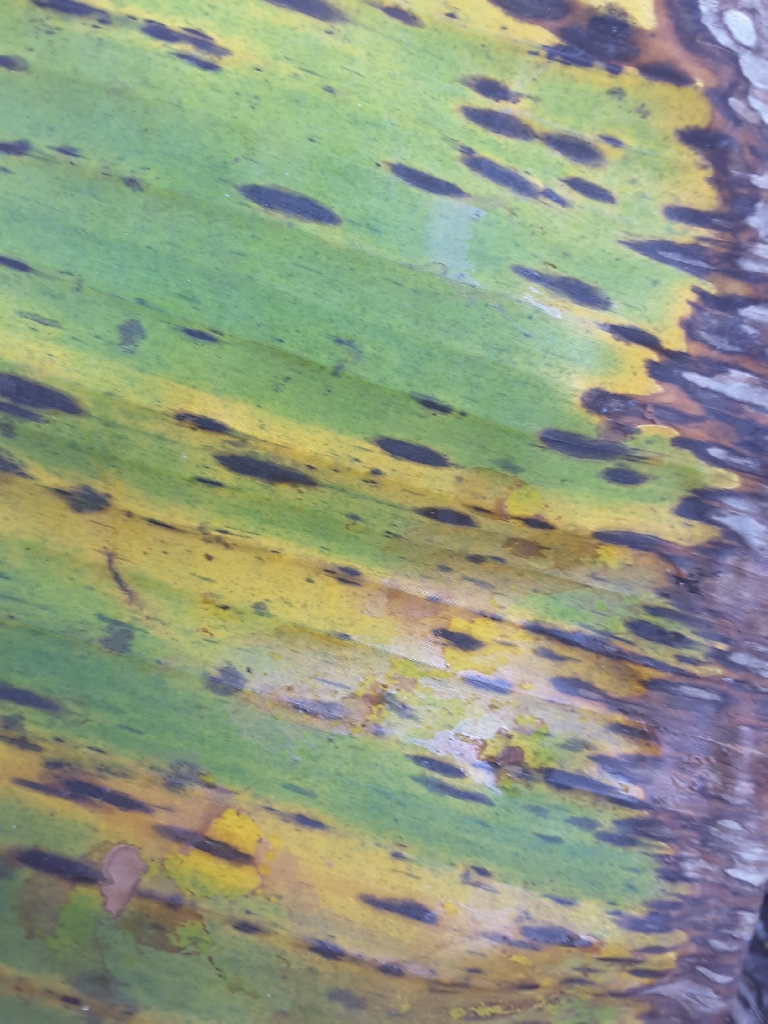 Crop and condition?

banana, black sigatoka
